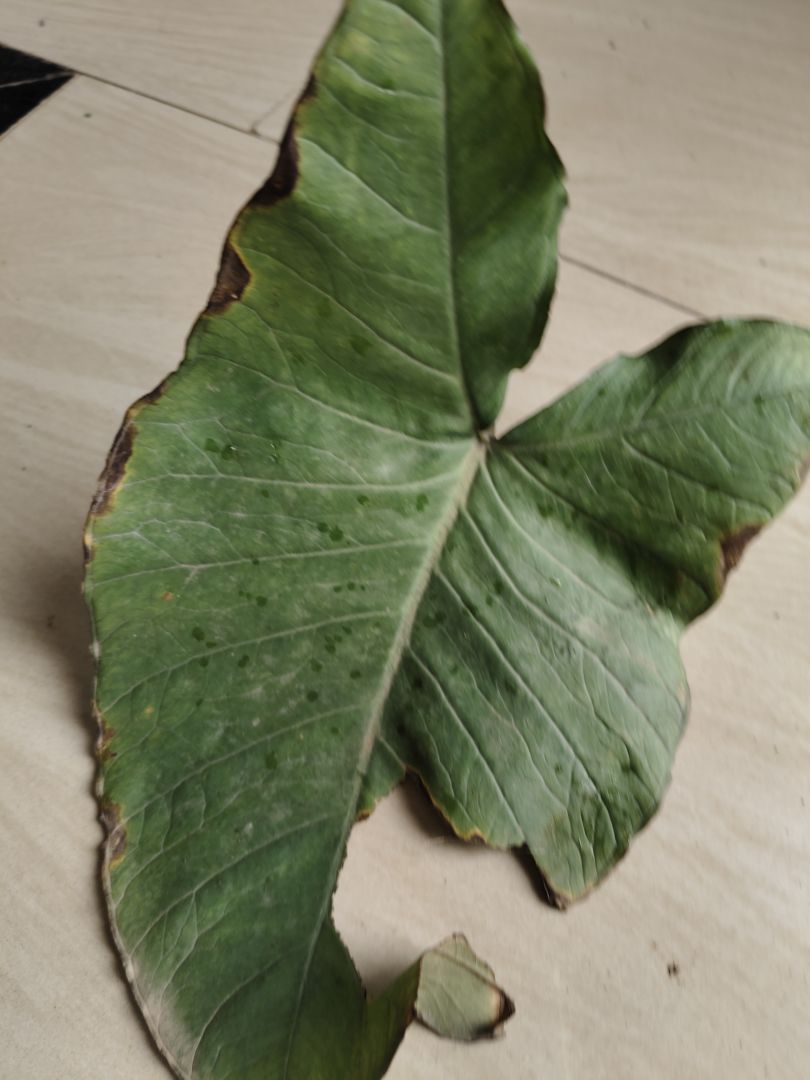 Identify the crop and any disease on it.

taro, leaf blight
